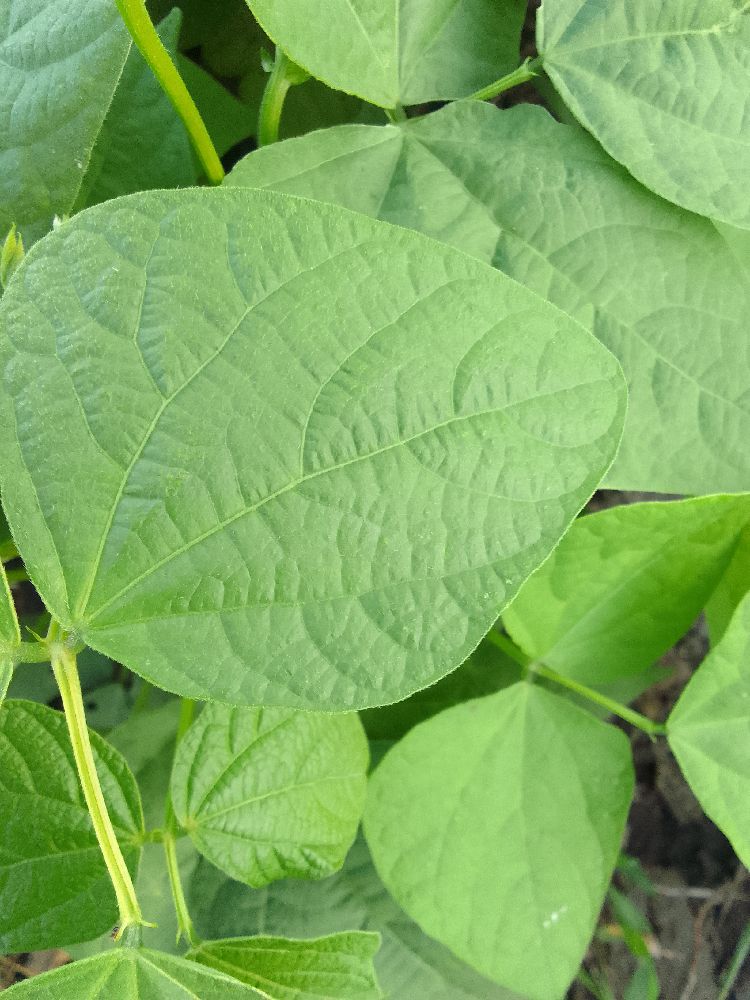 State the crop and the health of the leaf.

common bean, healthy
